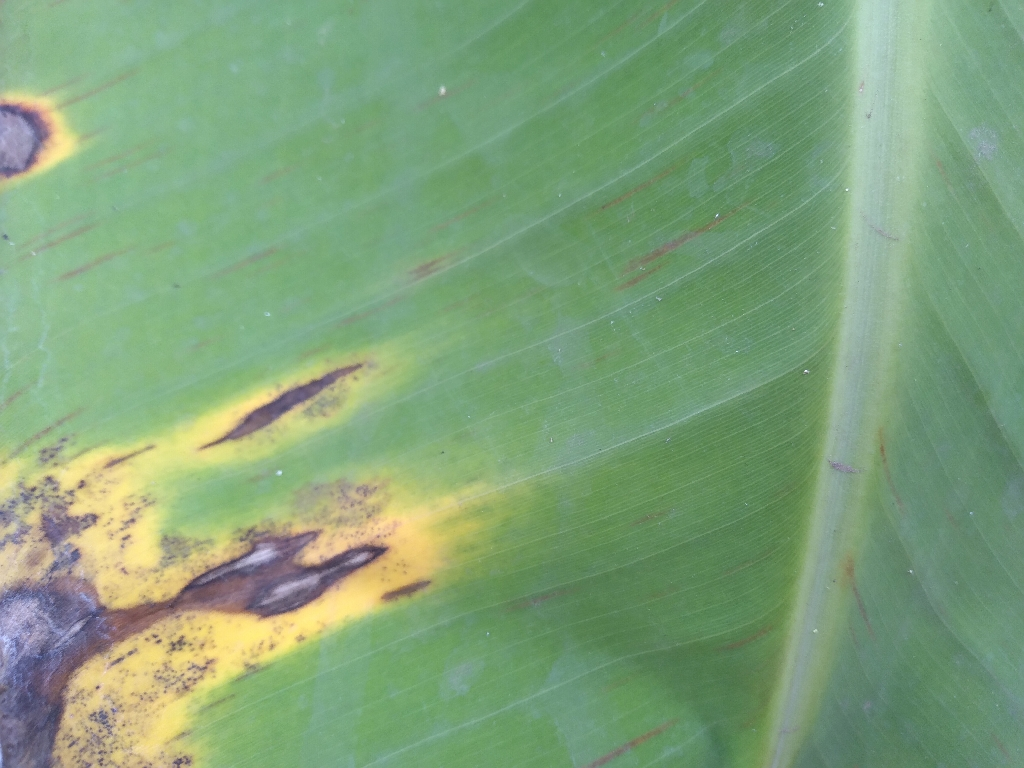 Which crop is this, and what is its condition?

banana, black sigatoka
